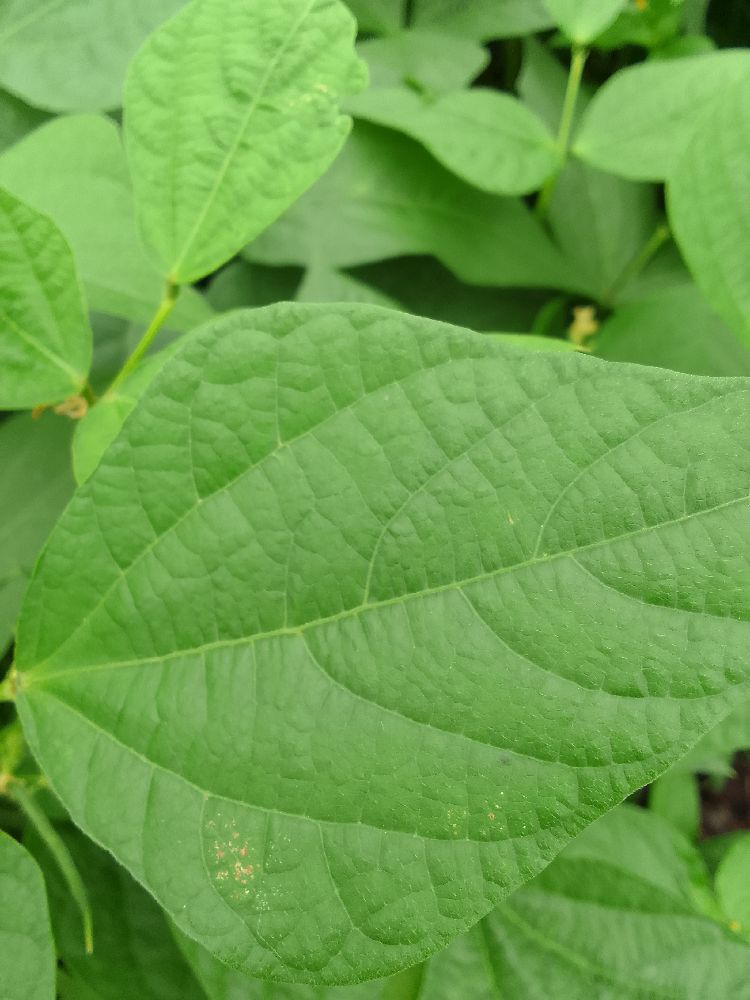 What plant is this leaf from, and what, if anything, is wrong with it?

common bean, healthy
